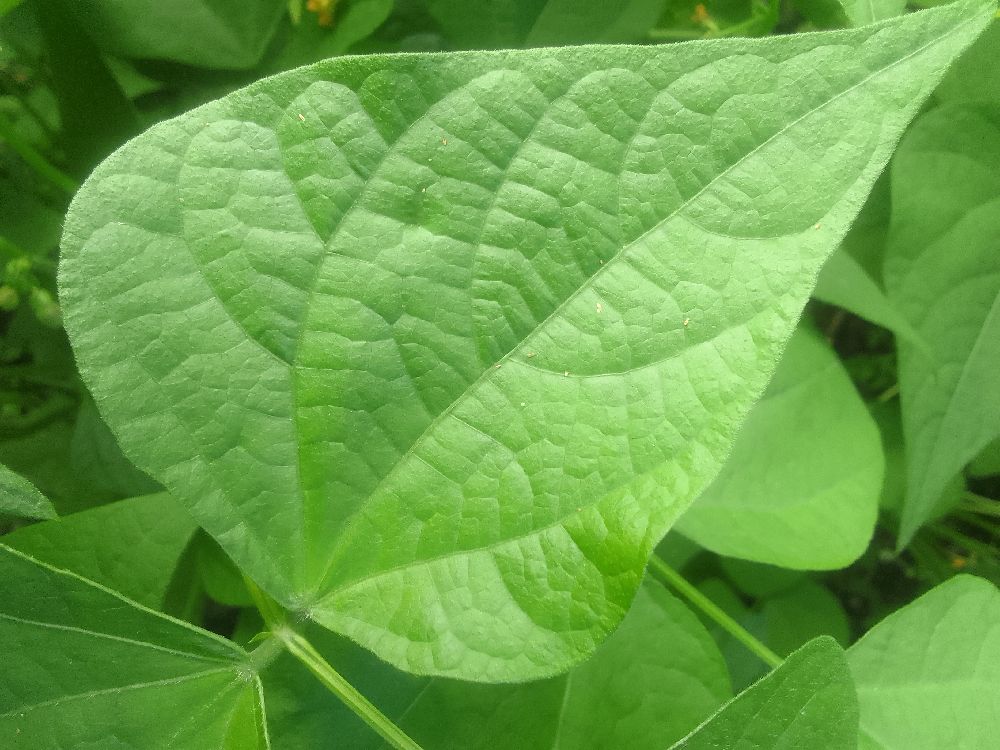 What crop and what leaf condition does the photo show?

common bean, healthy
